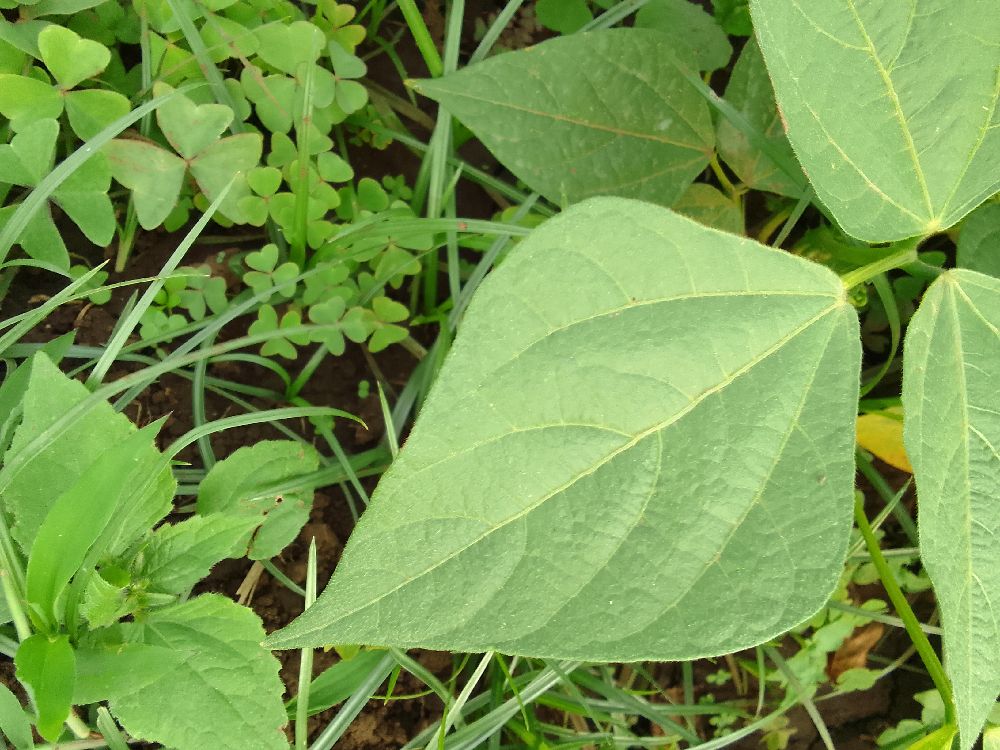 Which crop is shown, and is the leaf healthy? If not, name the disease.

common bean, healthy
